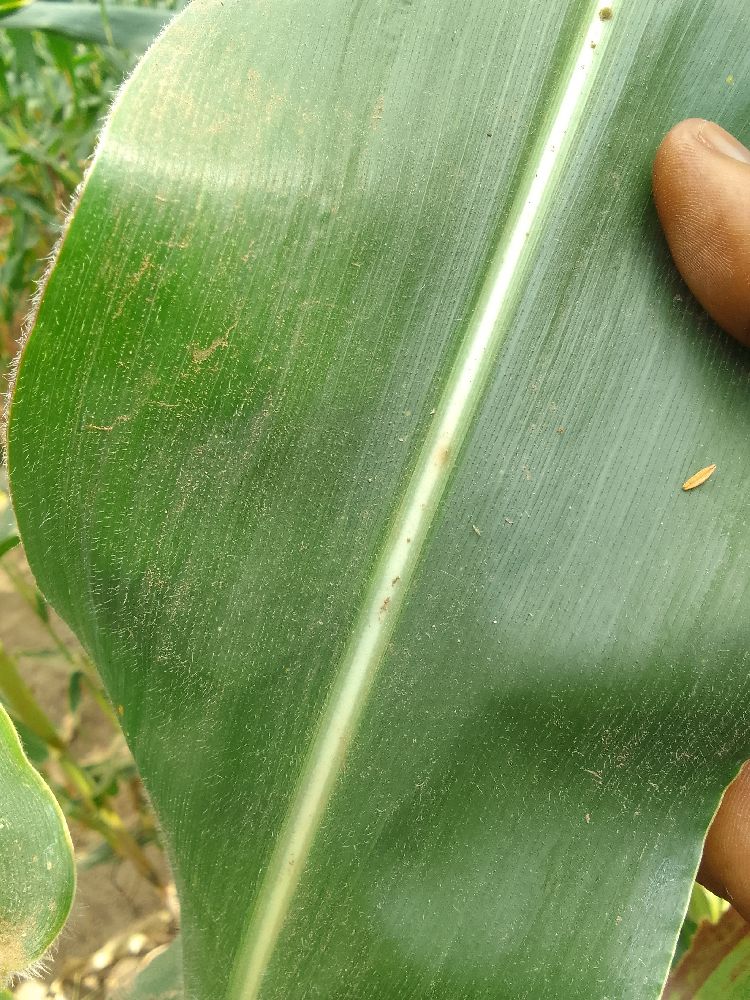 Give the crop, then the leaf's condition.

maize, healthy
